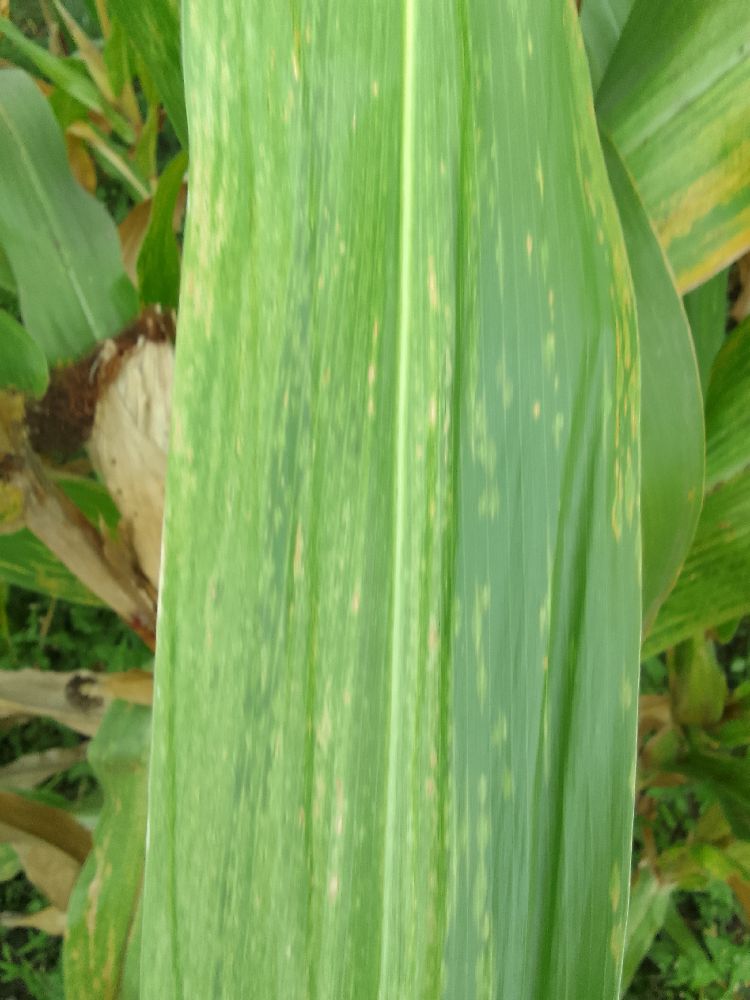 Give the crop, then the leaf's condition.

maize, maize lethal necrosis
